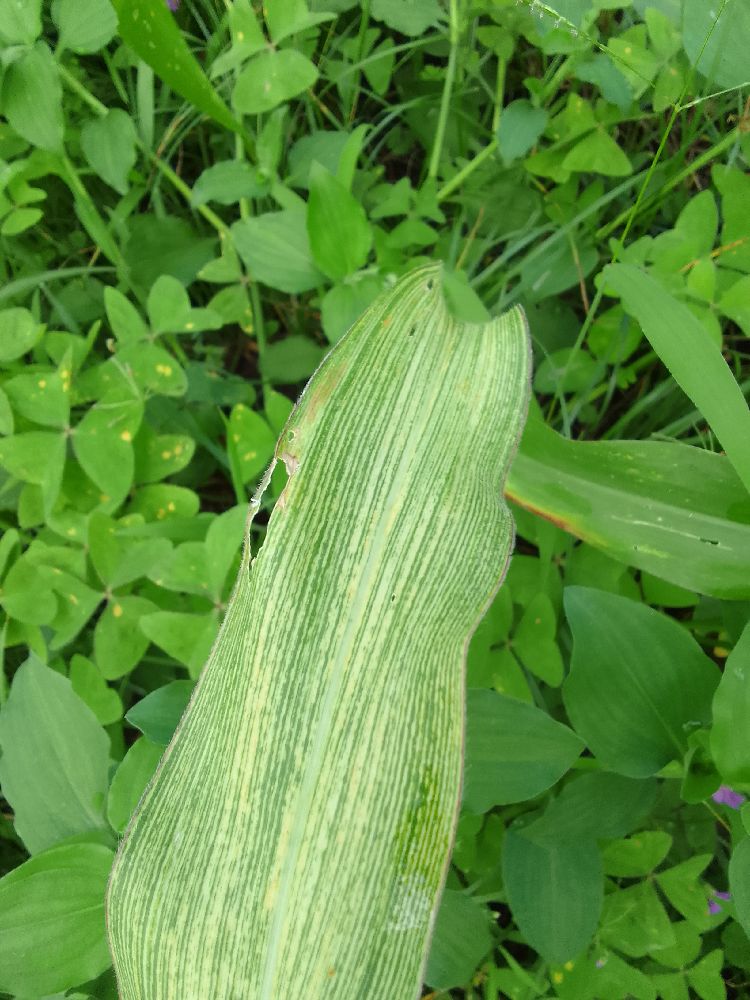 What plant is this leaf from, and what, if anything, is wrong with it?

maize, maize streak virus
